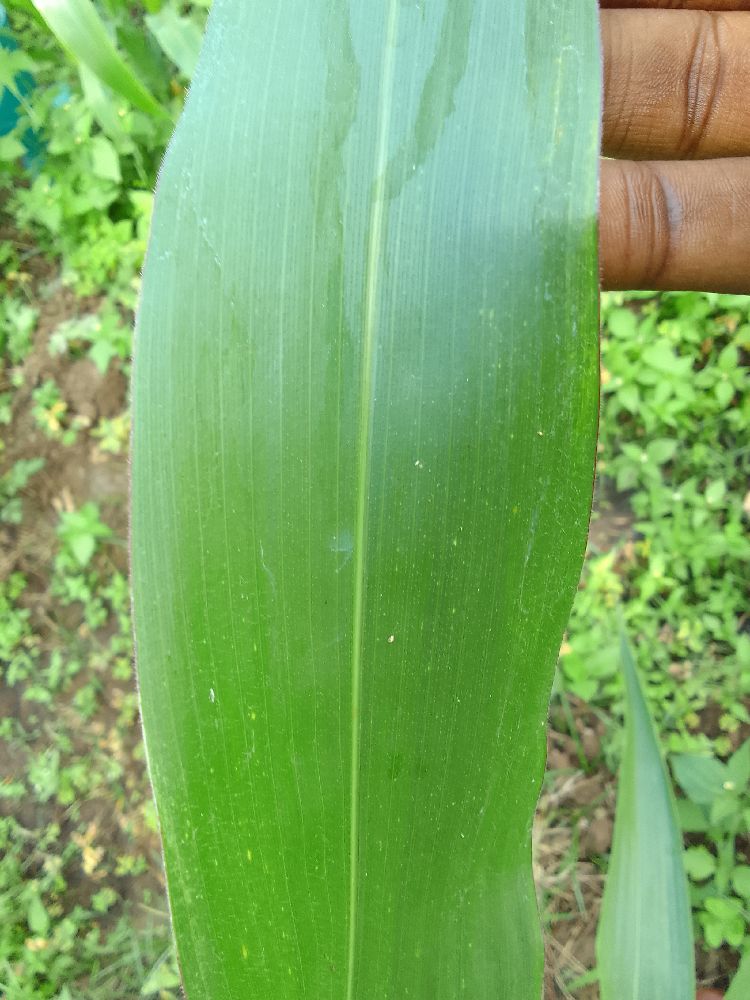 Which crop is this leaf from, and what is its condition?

maize, healthy
